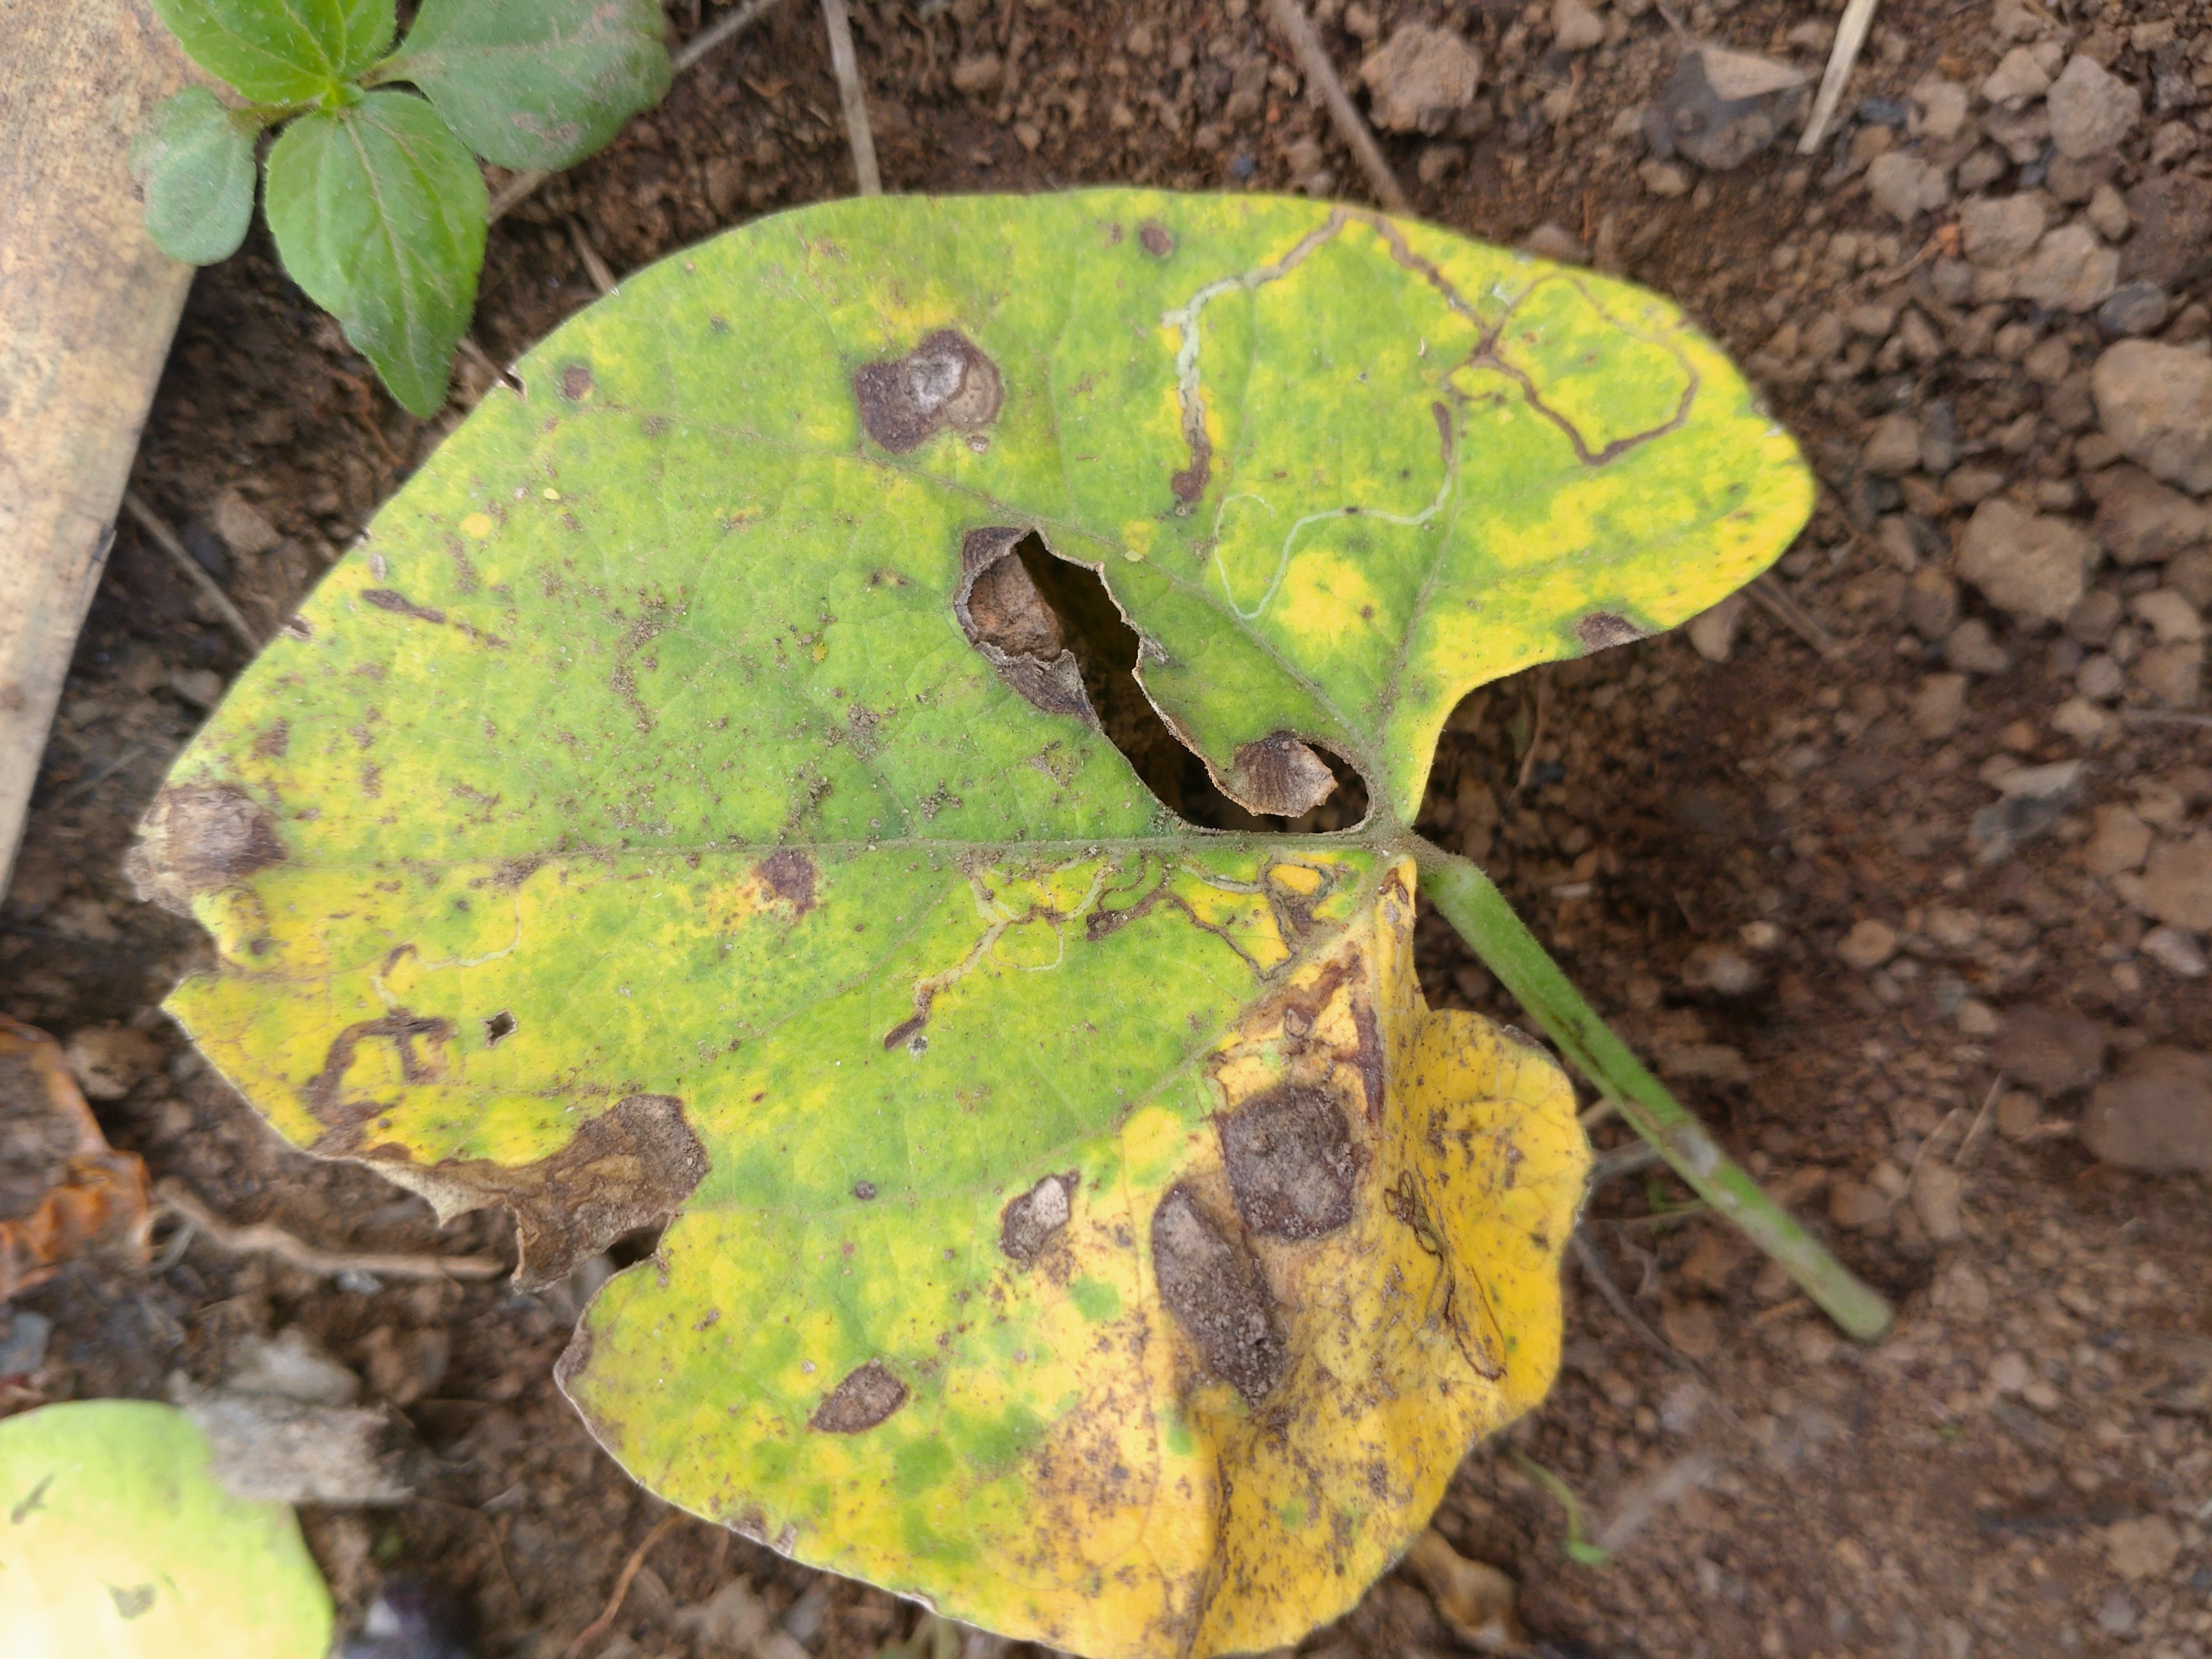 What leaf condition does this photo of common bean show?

rust
